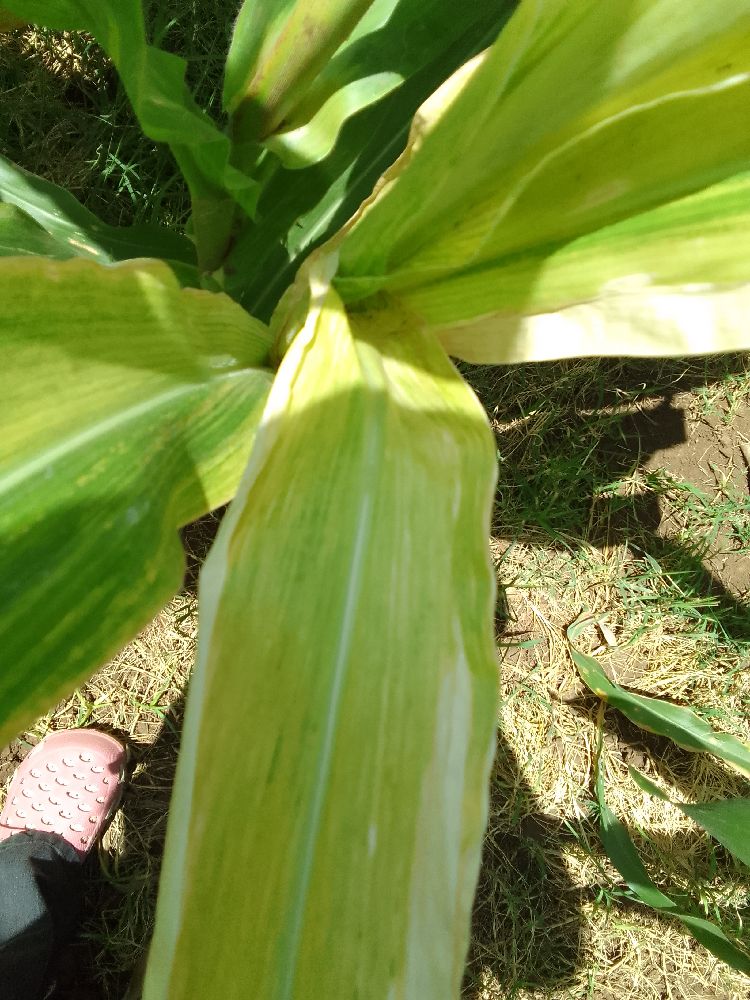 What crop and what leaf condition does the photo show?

maize, maize lethal necrosis
